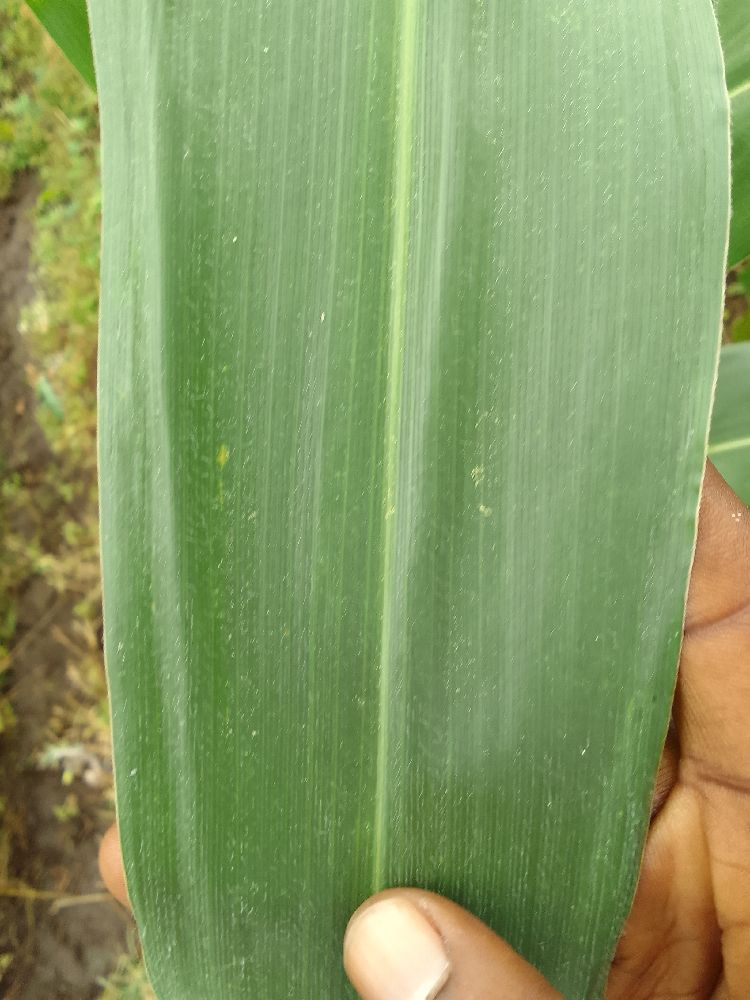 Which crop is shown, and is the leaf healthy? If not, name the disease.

maize, healthy
